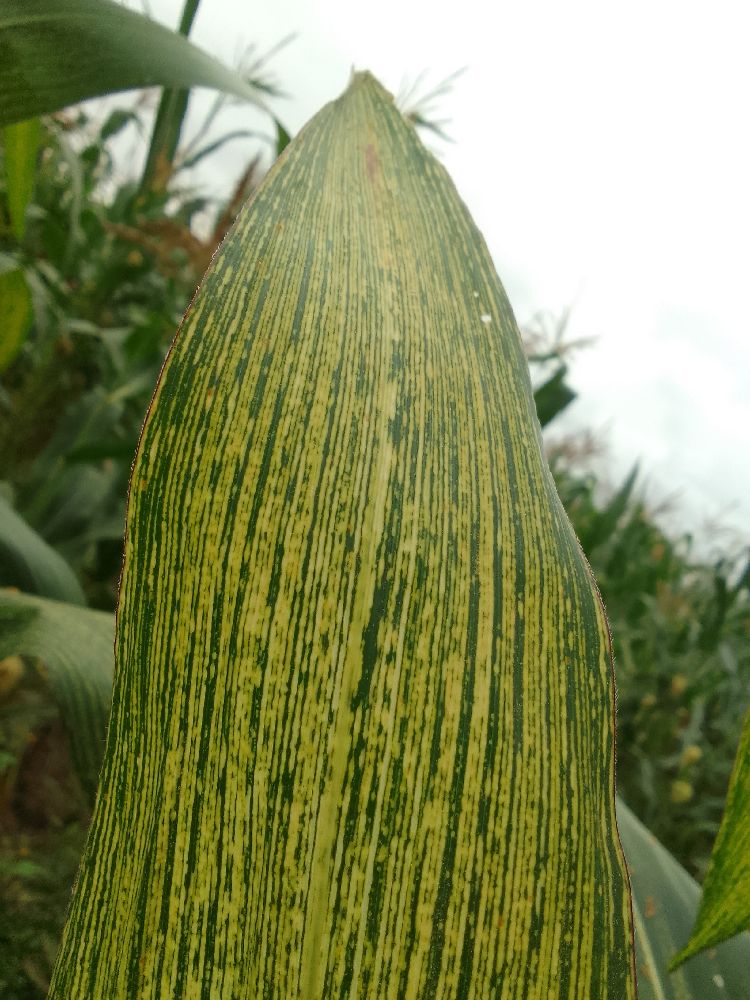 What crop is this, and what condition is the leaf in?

maize, maize streak virus
